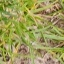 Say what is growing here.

grass
